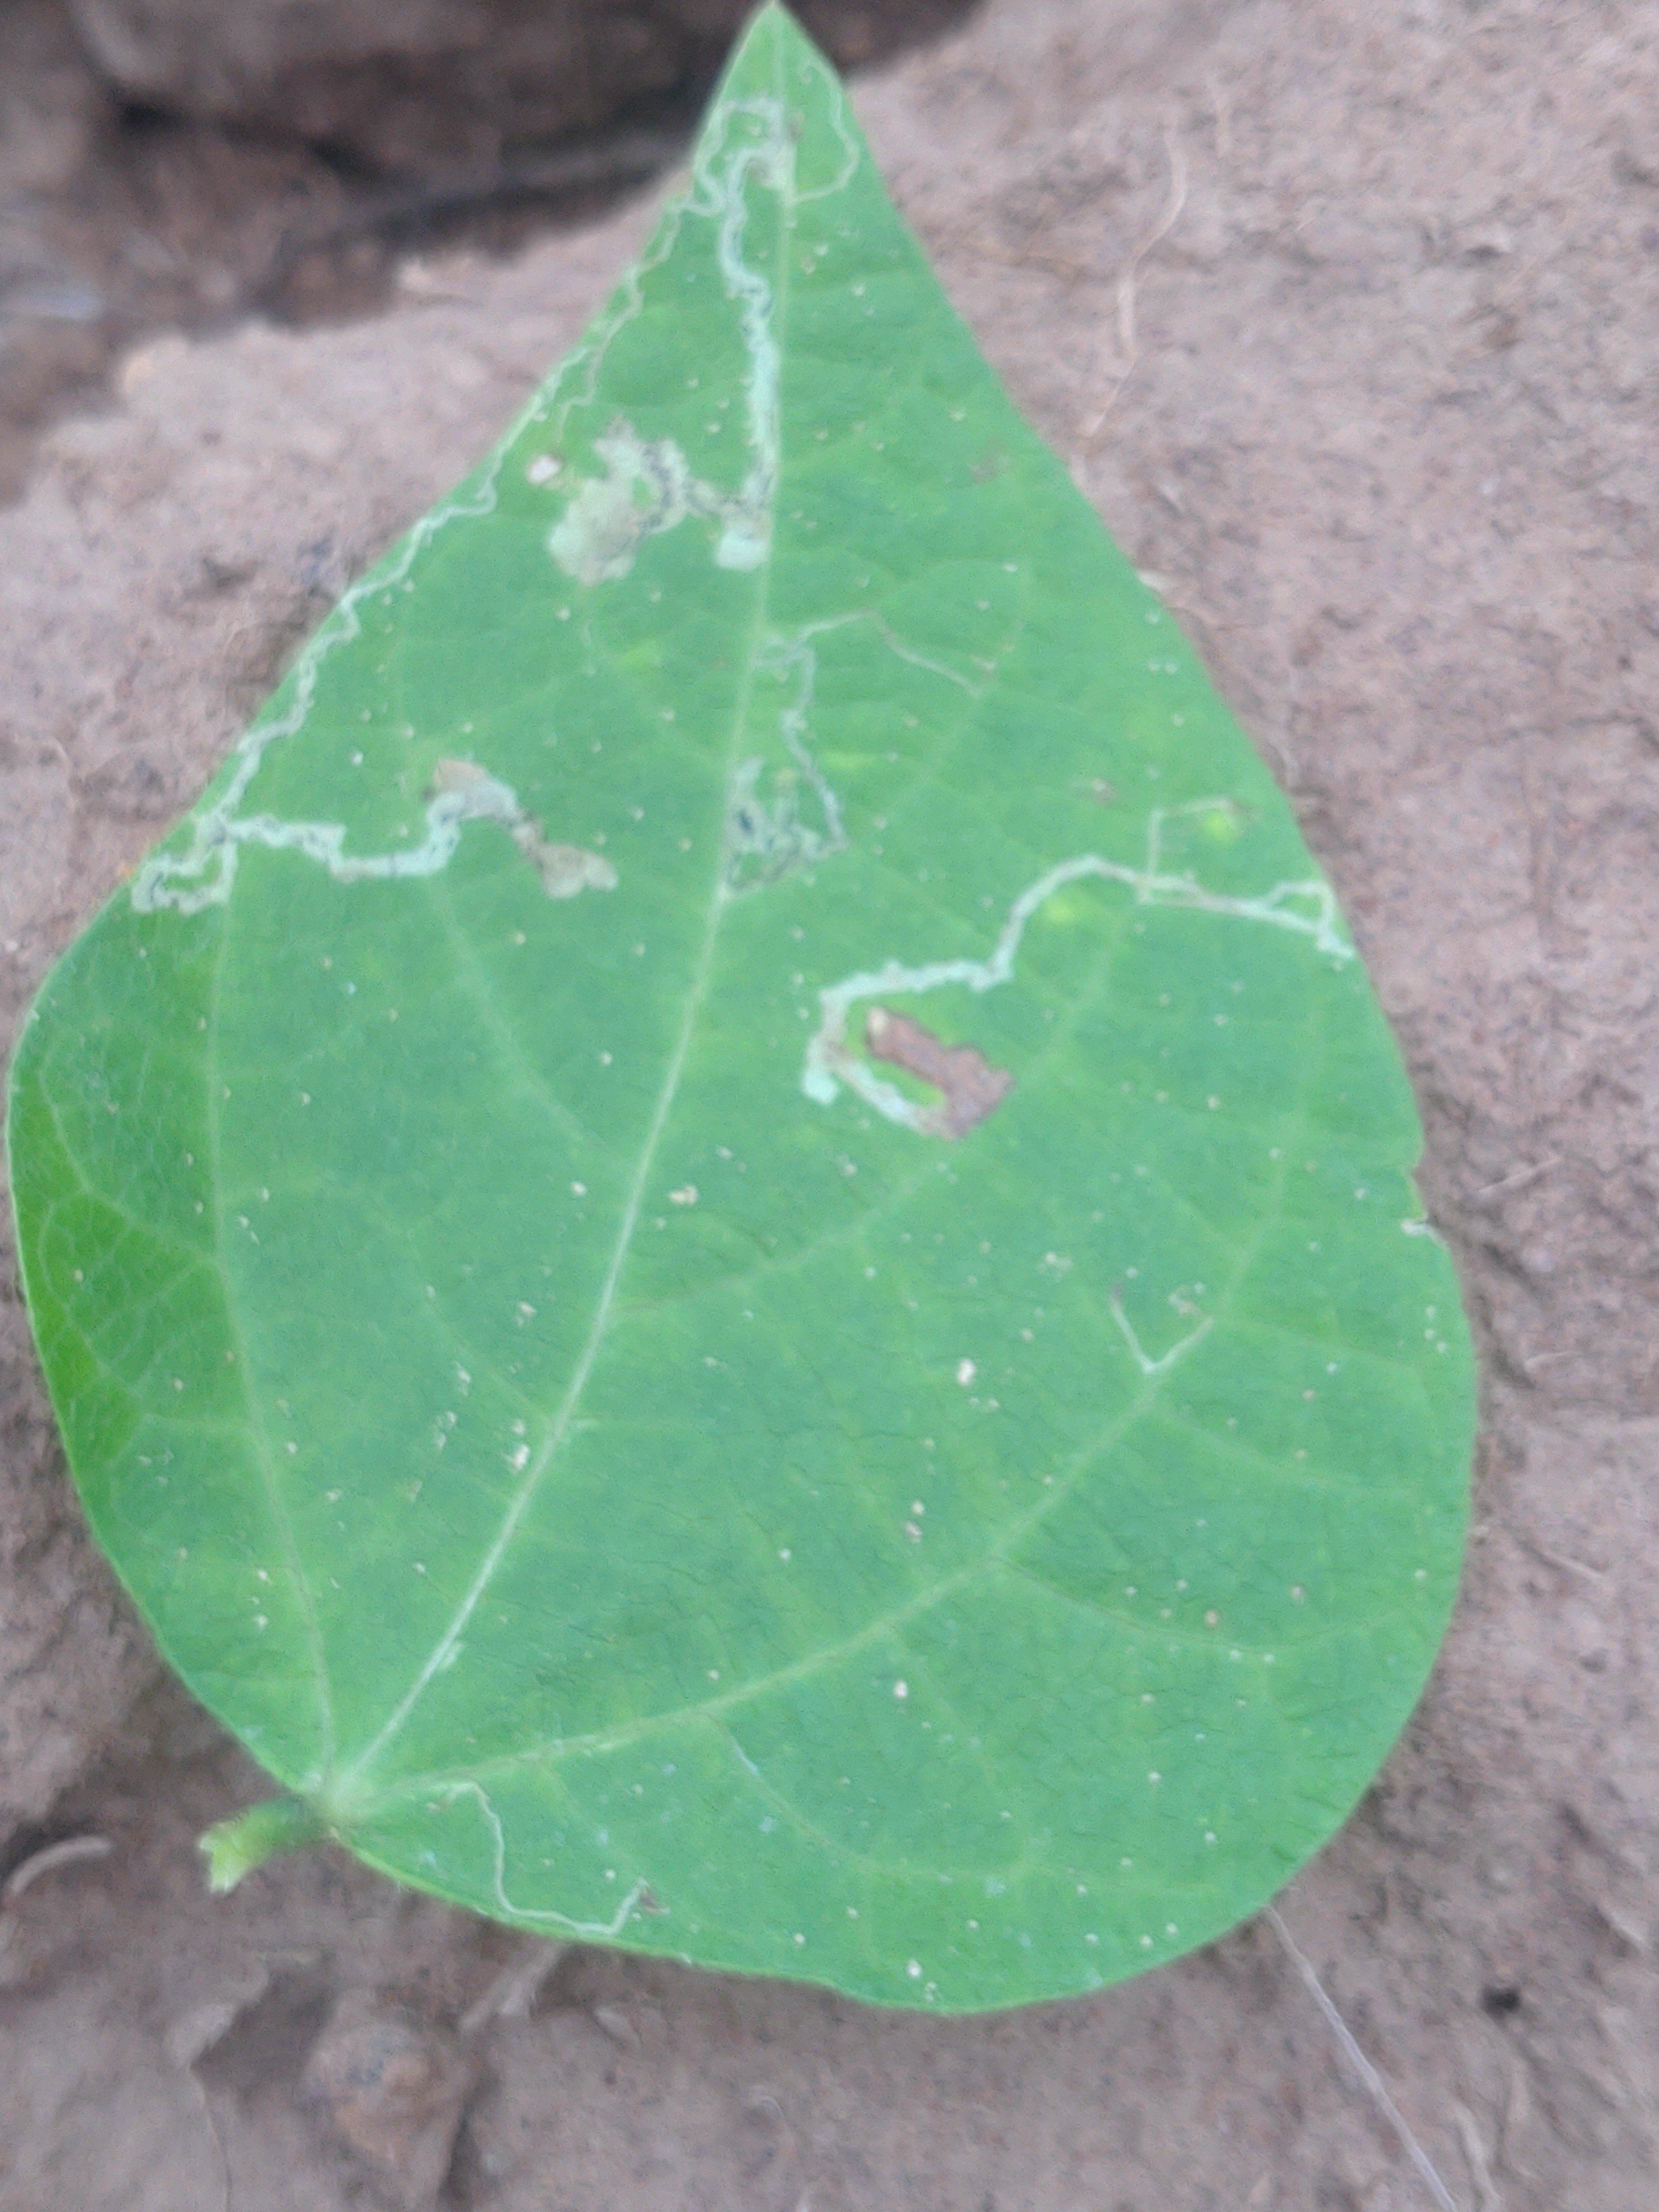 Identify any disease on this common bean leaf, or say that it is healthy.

anthracnose
